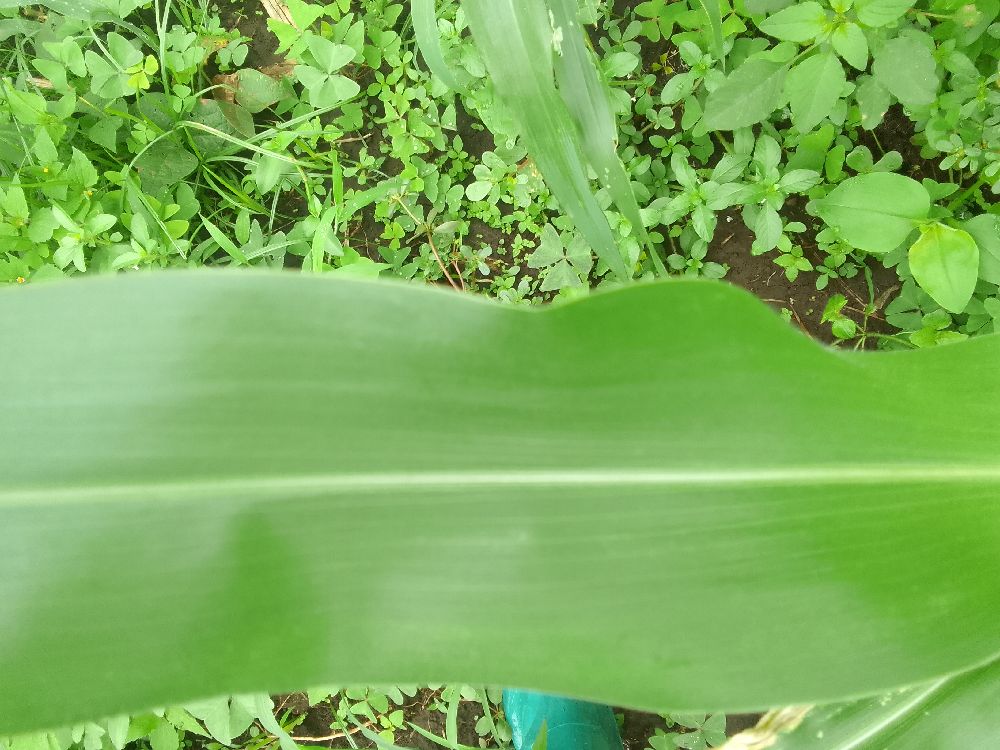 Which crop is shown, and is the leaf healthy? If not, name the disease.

maize, healthy
